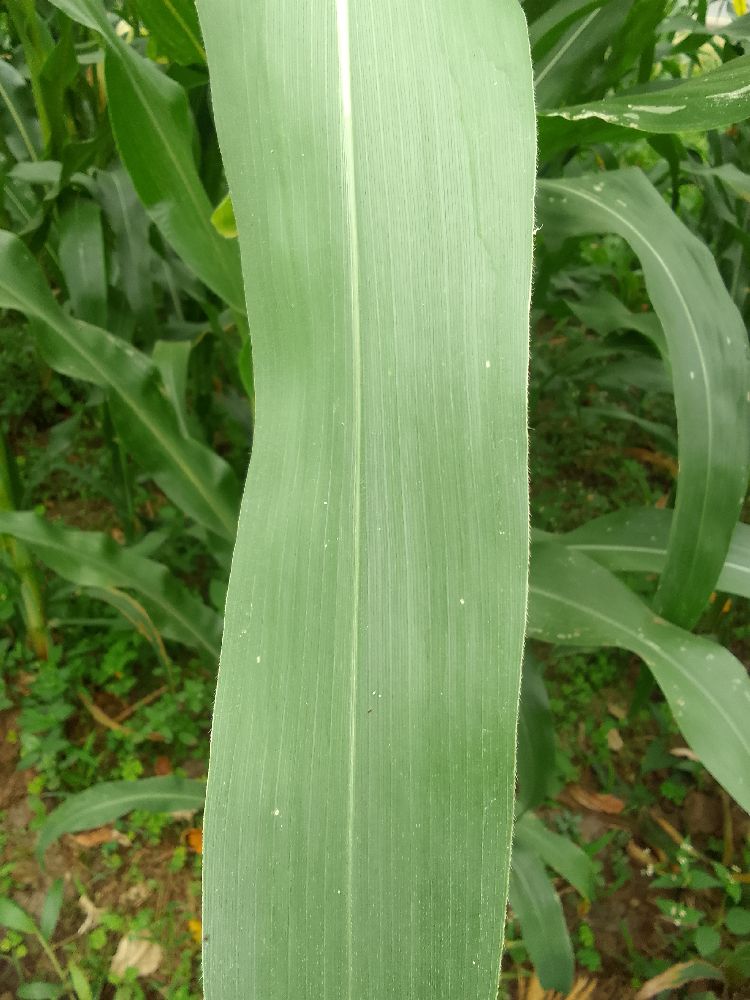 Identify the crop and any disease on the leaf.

maize, healthy
